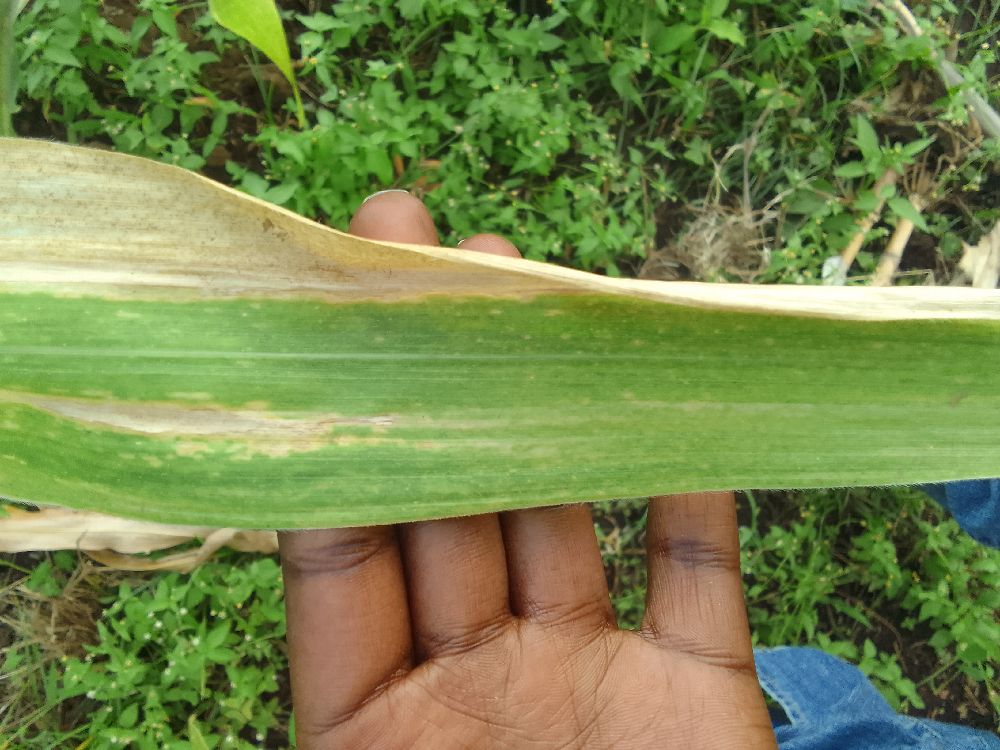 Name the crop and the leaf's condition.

maize, maize lethal necrosis
